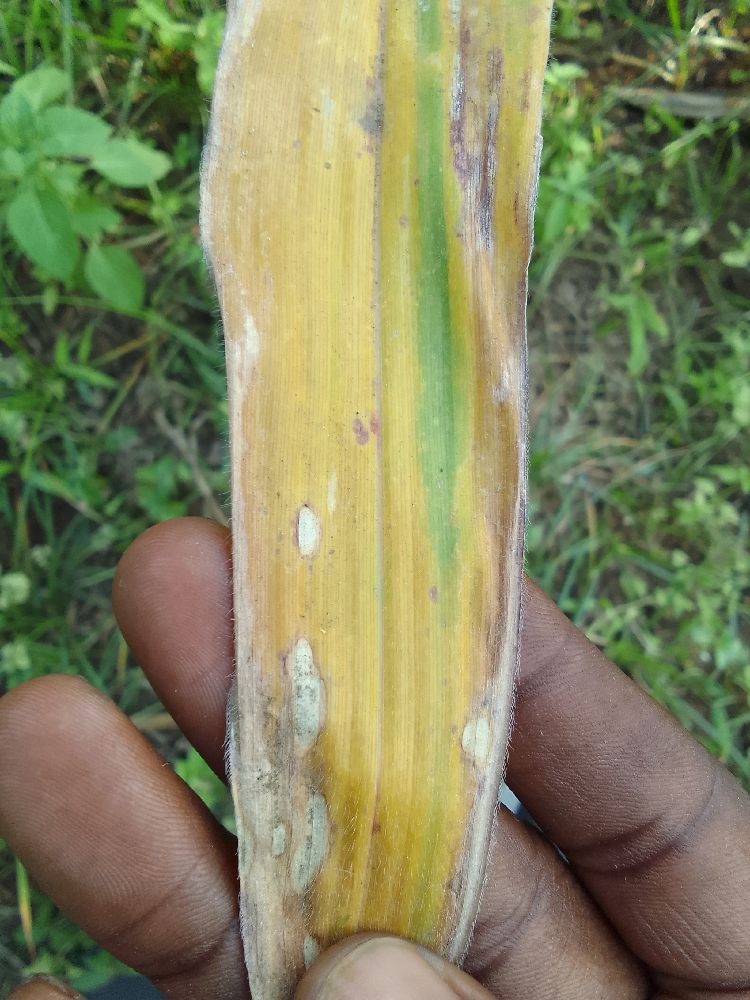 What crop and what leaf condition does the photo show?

maize, maize lethal necrosis
